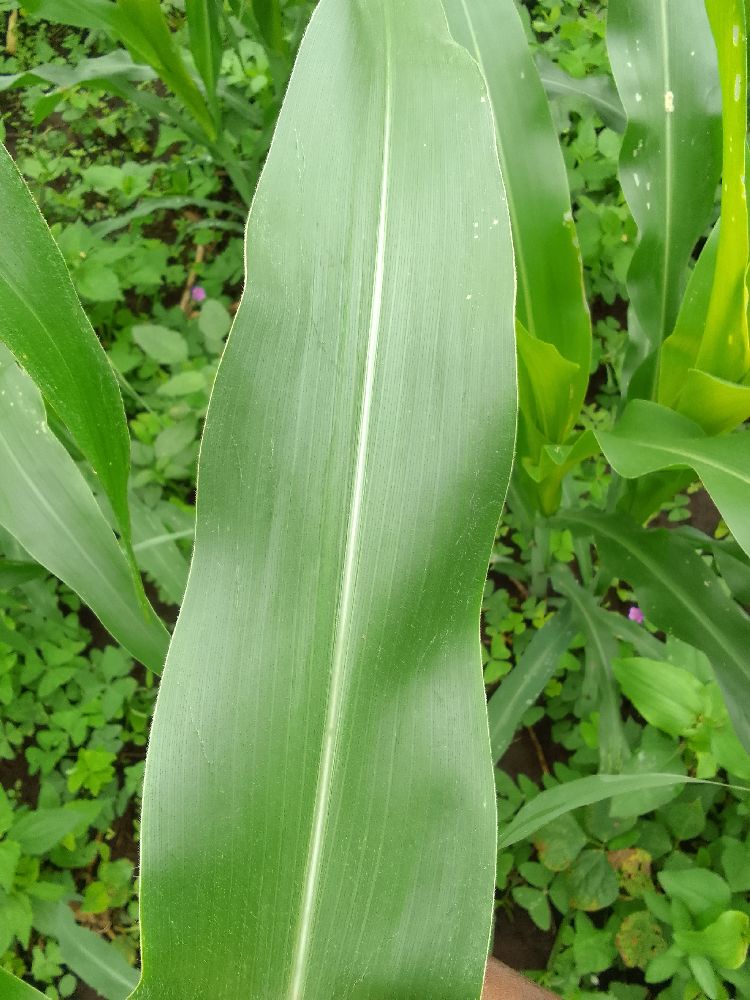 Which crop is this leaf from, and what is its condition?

maize, healthy
